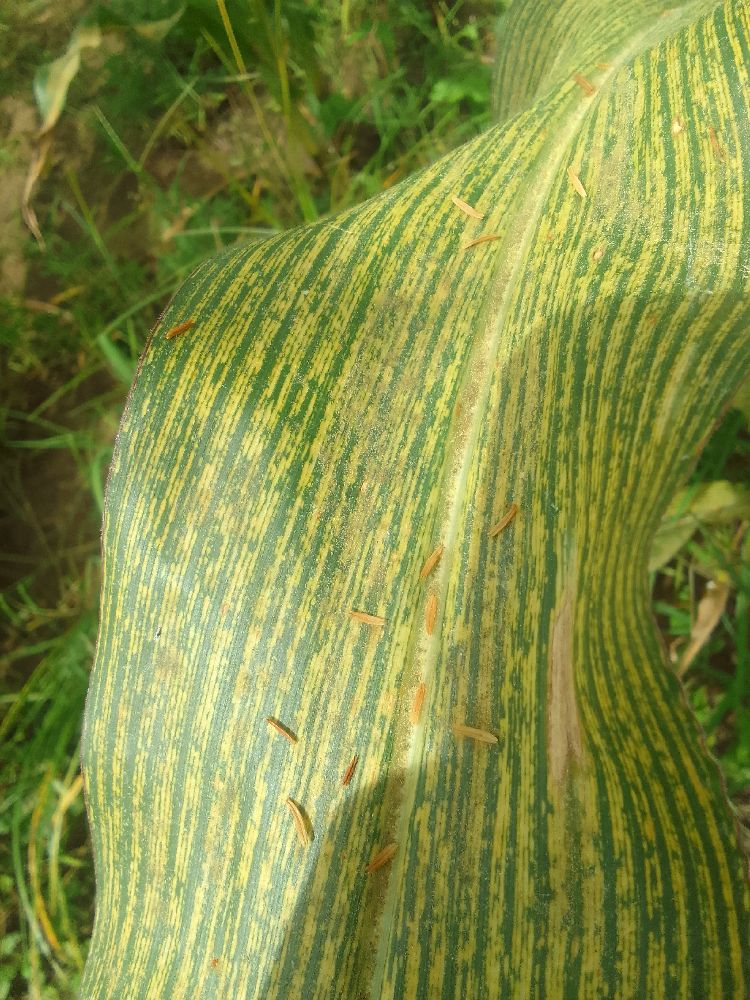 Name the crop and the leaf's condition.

maize, maize streak virus
